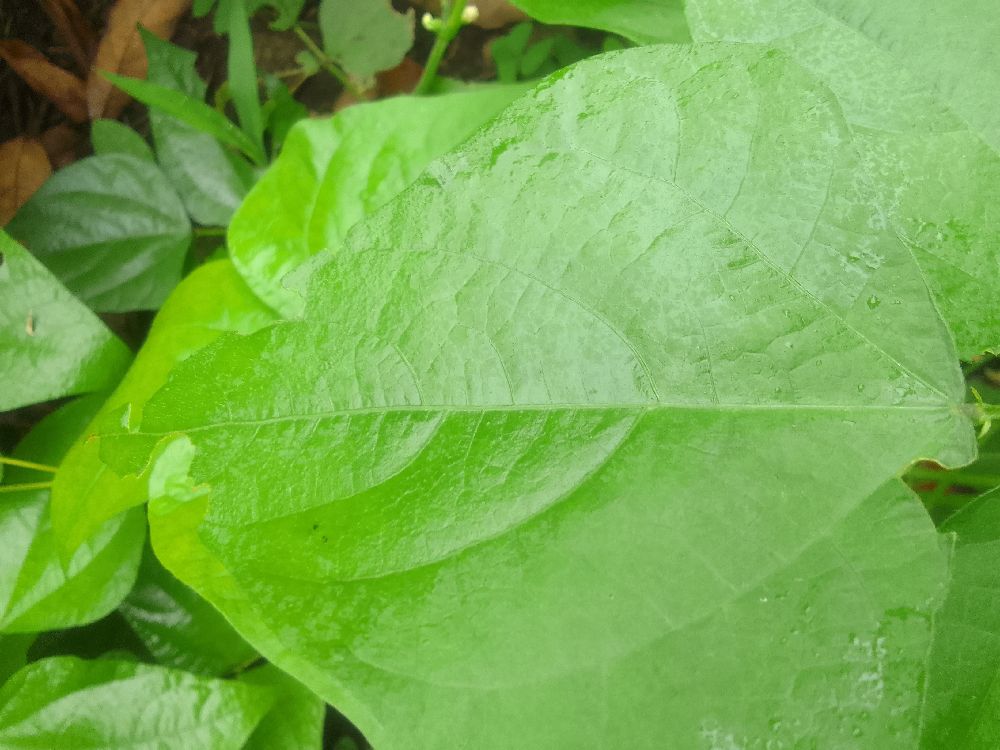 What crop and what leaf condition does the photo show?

common bean, healthy
